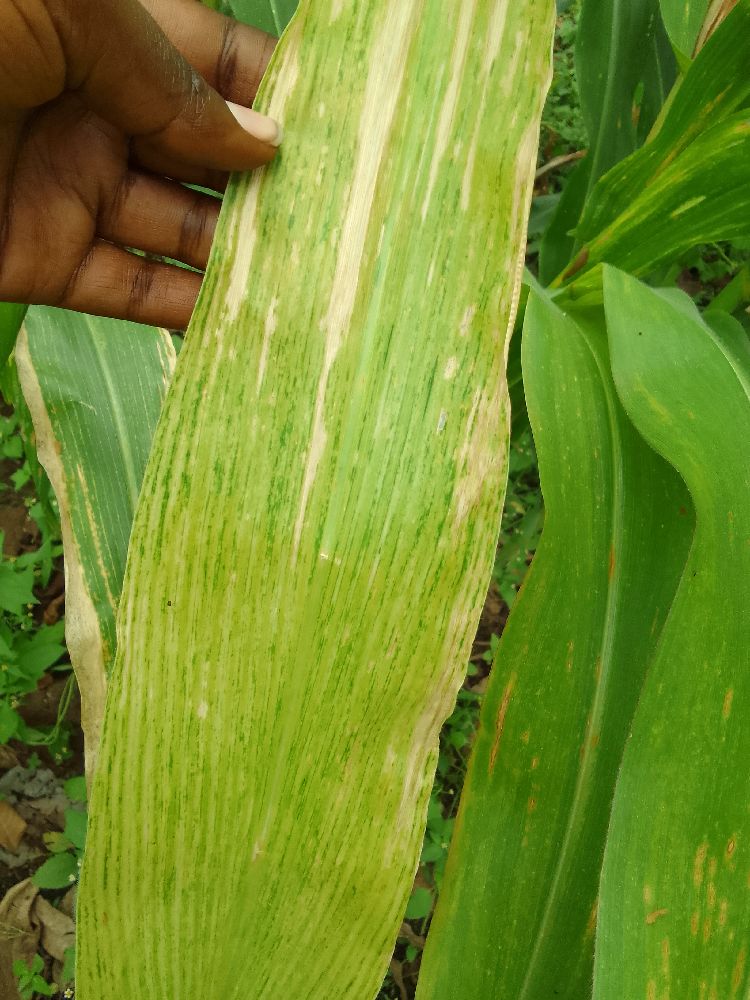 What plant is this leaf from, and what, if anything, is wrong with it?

maize, maize lethal necrosis
